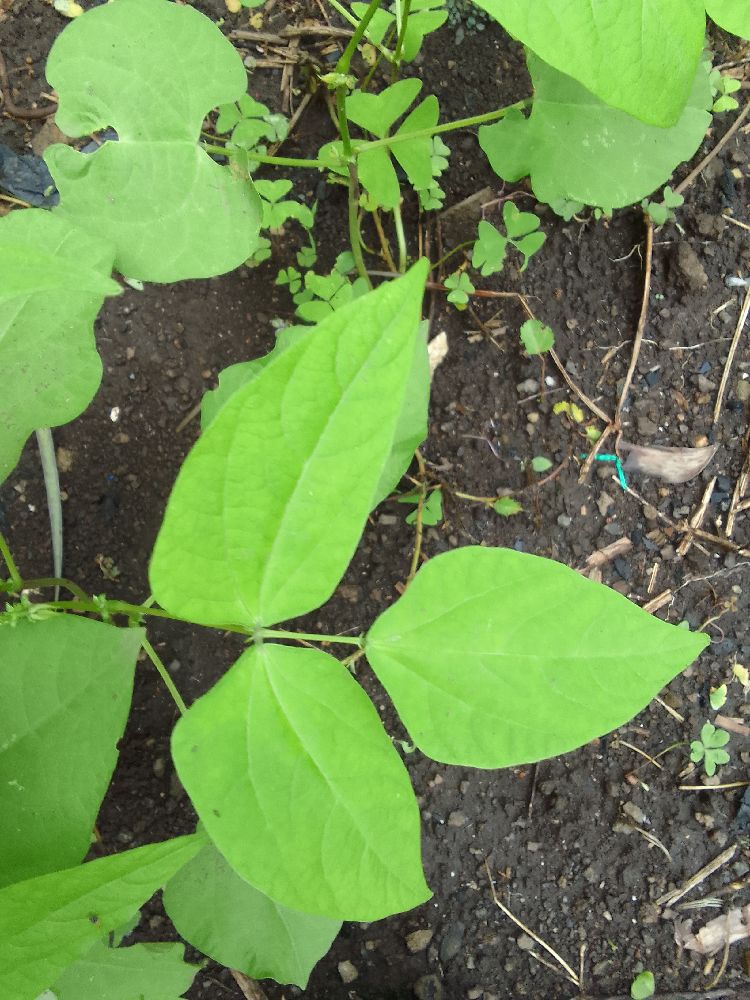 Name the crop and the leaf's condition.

common bean, healthy
